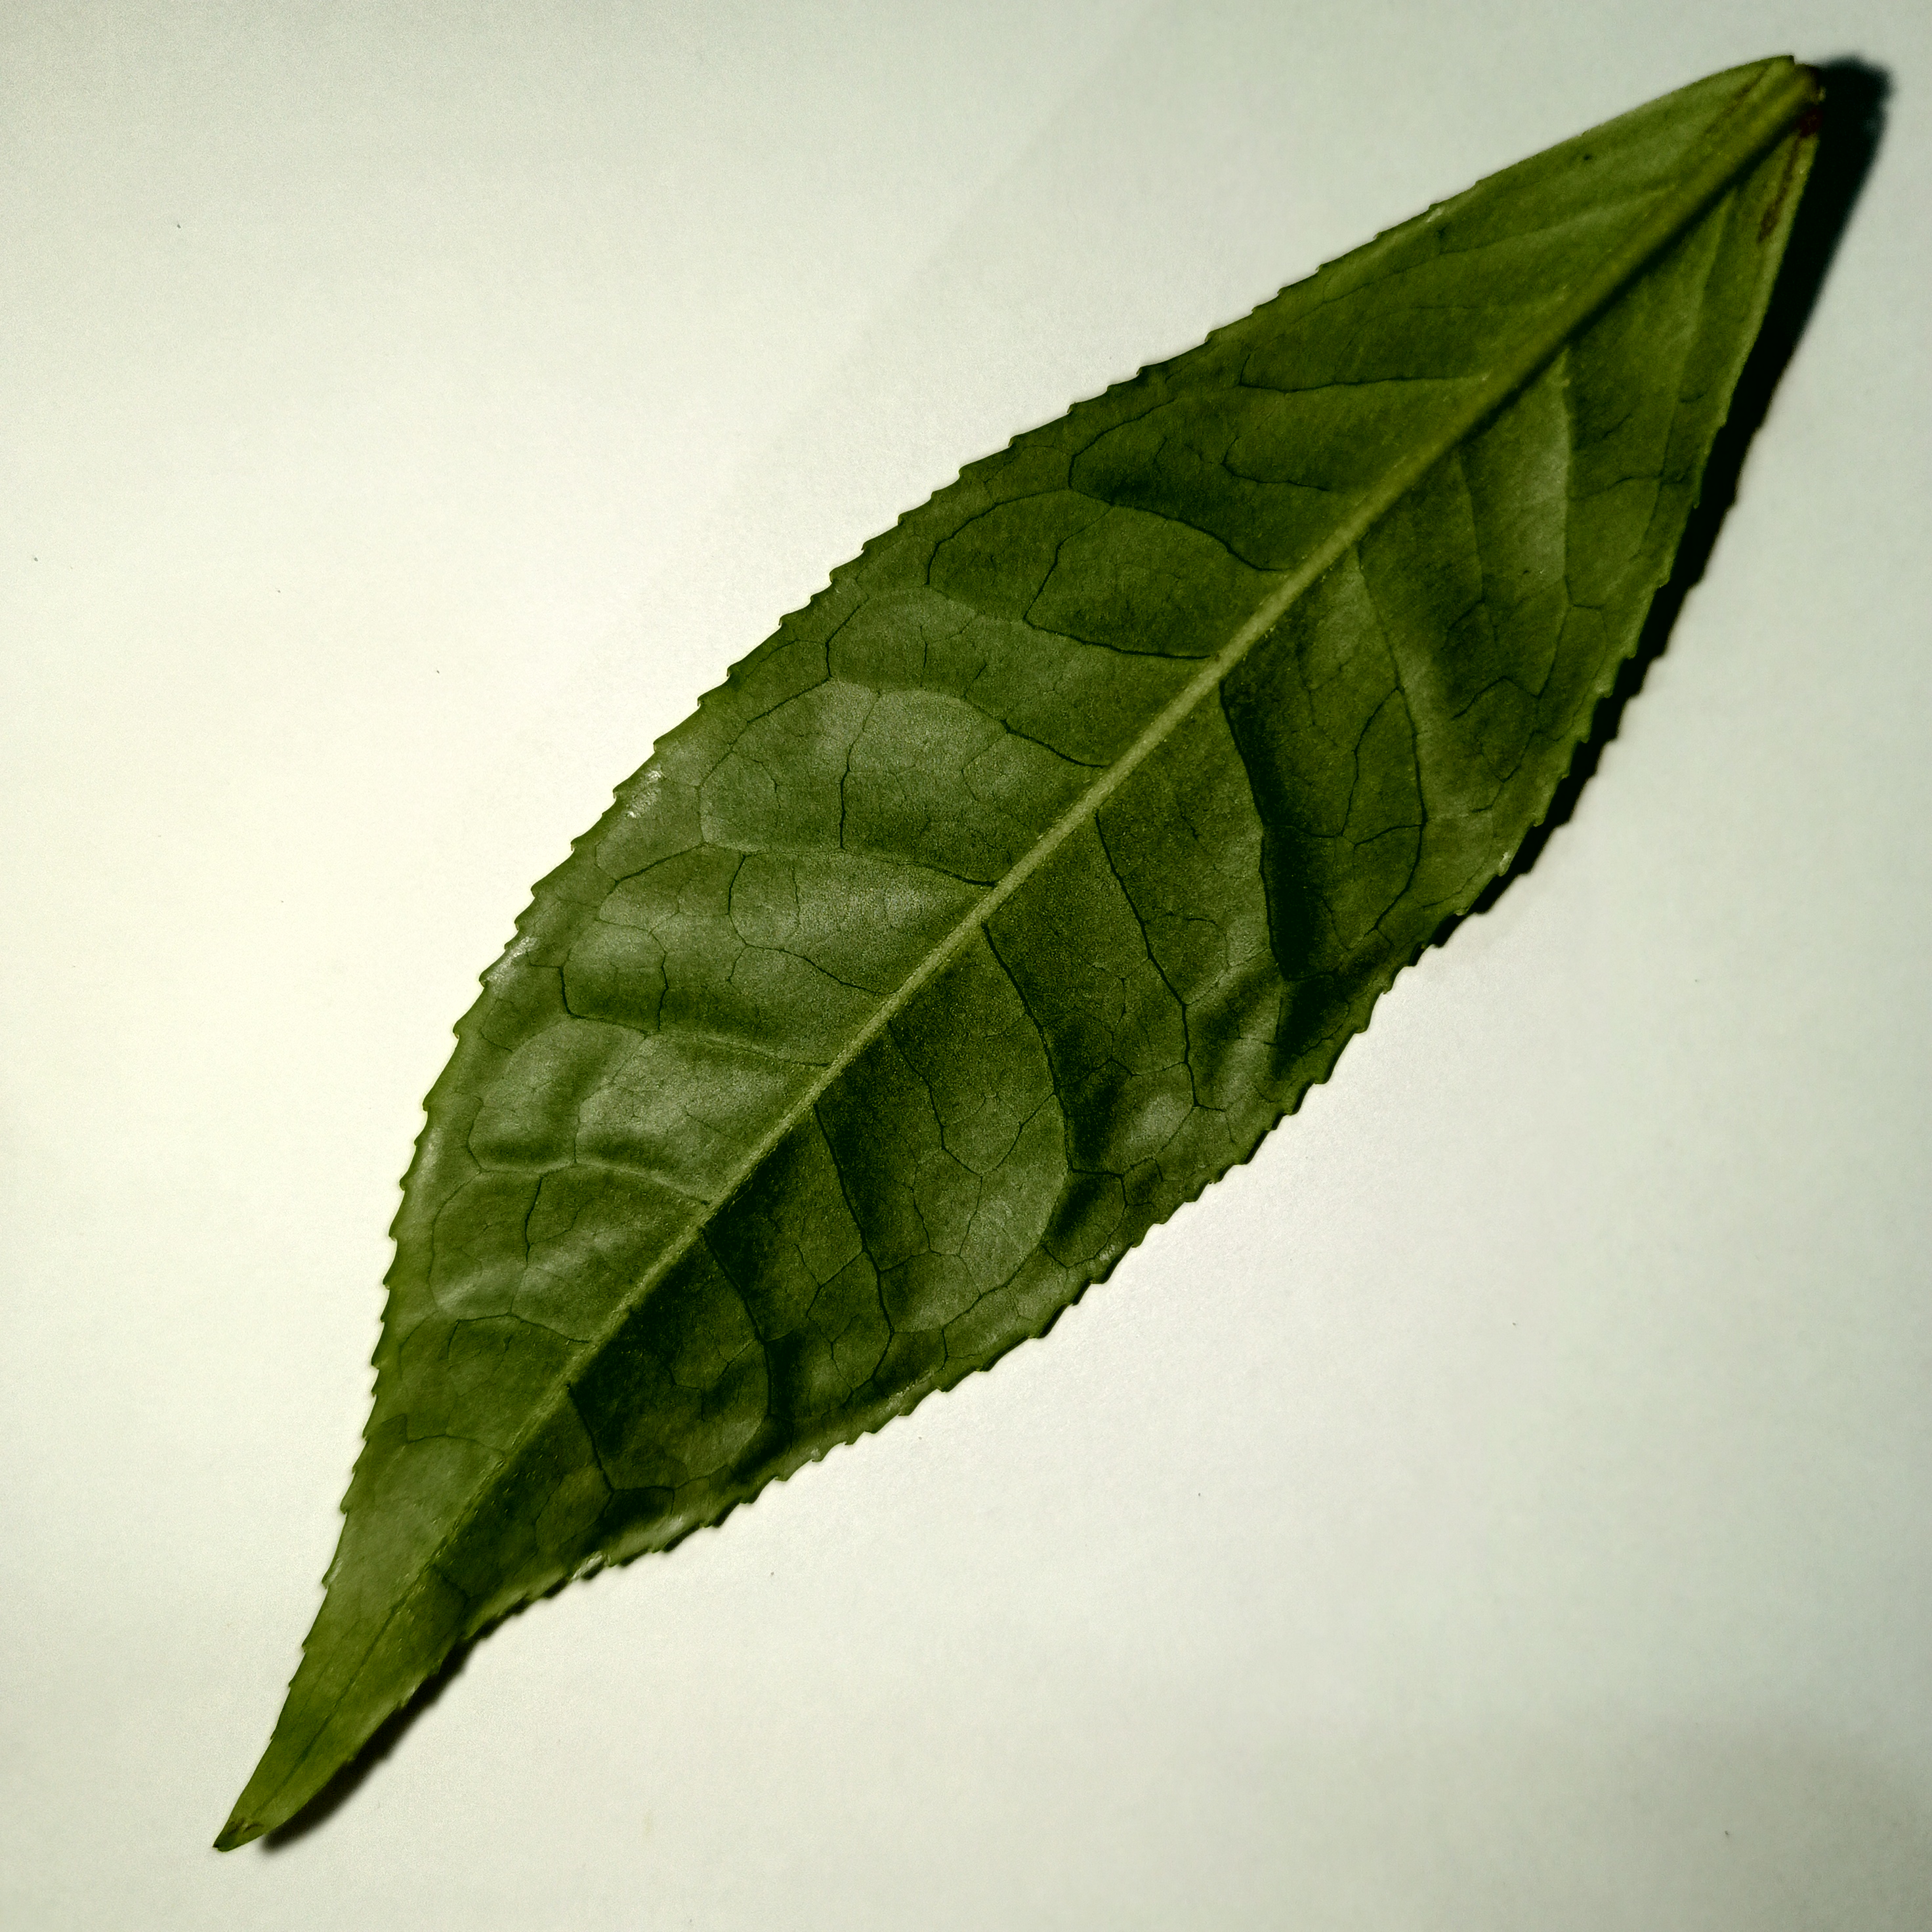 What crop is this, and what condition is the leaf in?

tea, healthy
